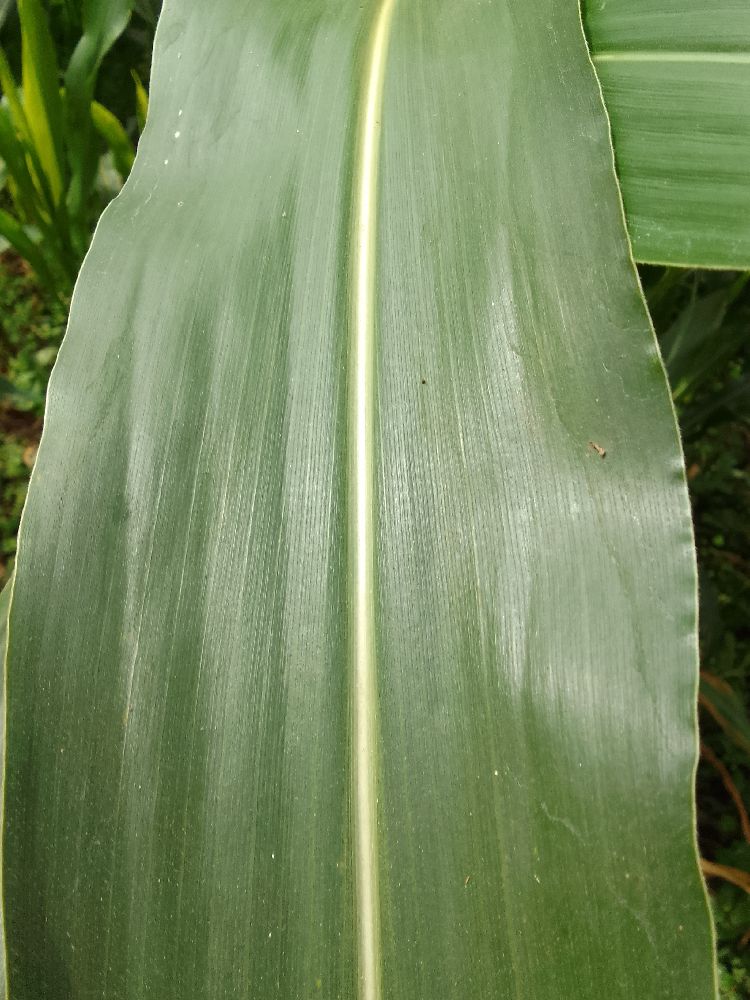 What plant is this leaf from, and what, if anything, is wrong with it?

maize, healthy
